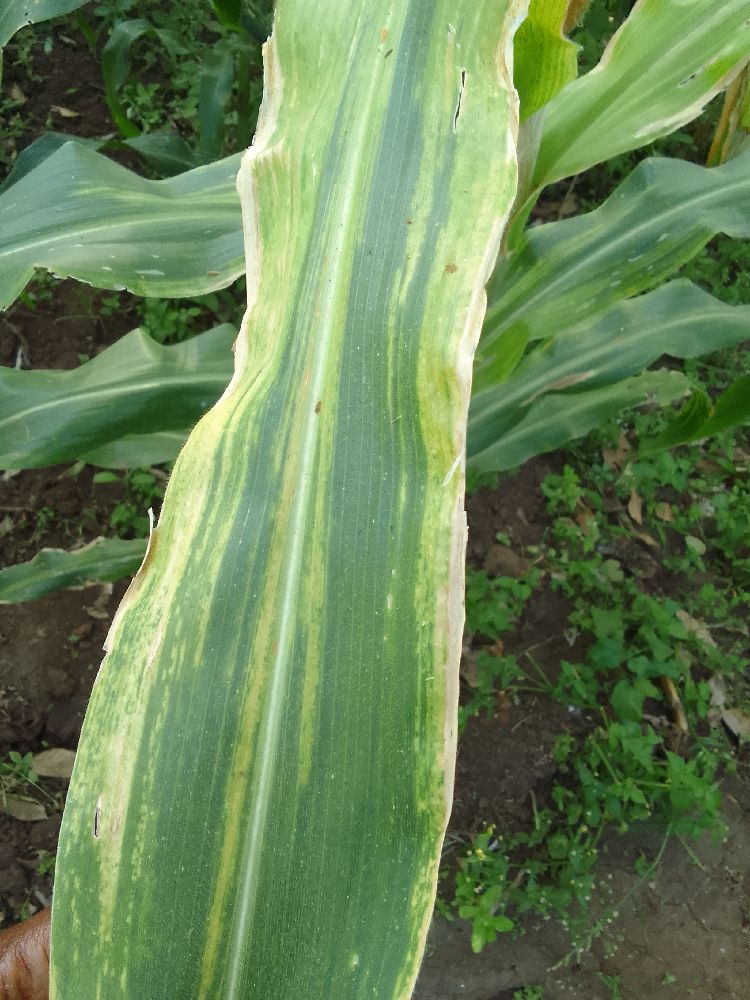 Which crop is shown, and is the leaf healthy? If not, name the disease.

maize, maize lethal necrosis
